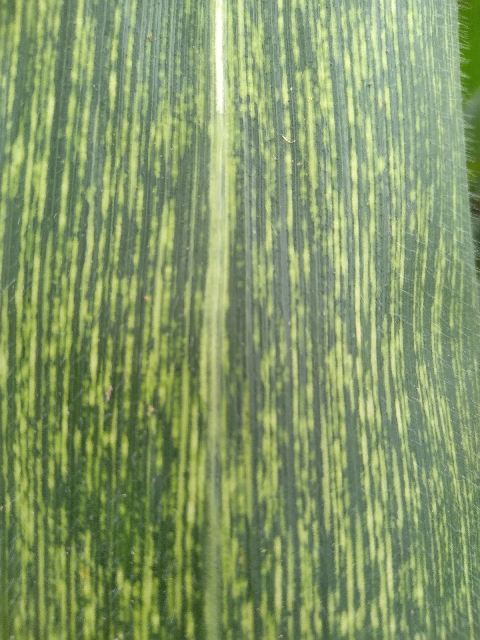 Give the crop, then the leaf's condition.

maize, maize streak virus
